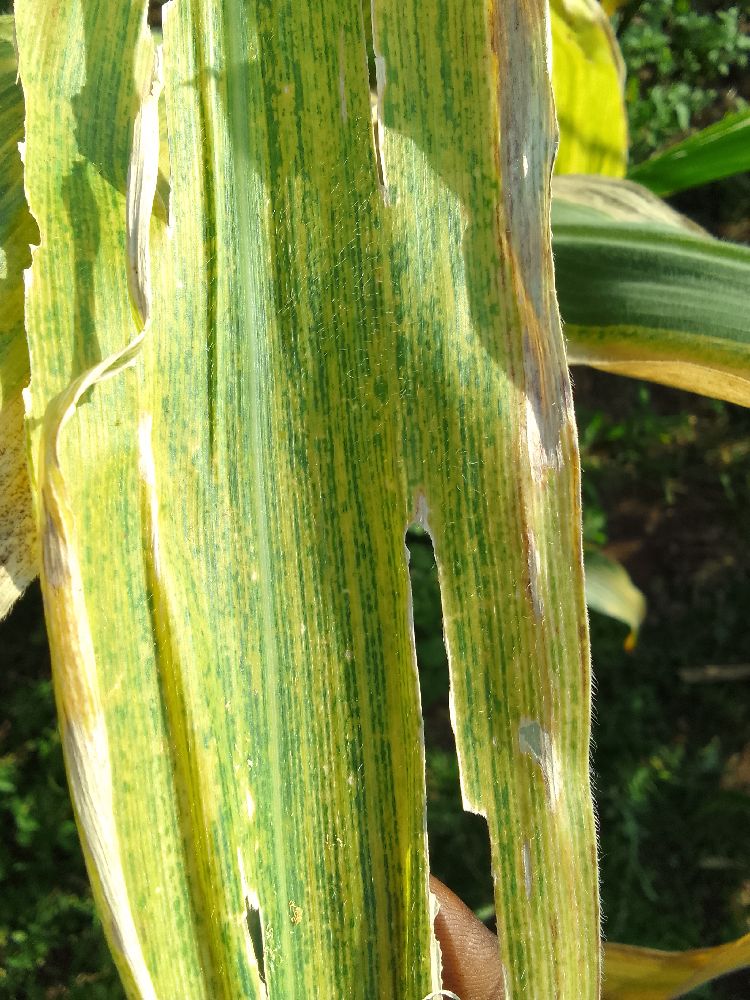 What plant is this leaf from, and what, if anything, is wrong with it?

maize, maize lethal necrosis
